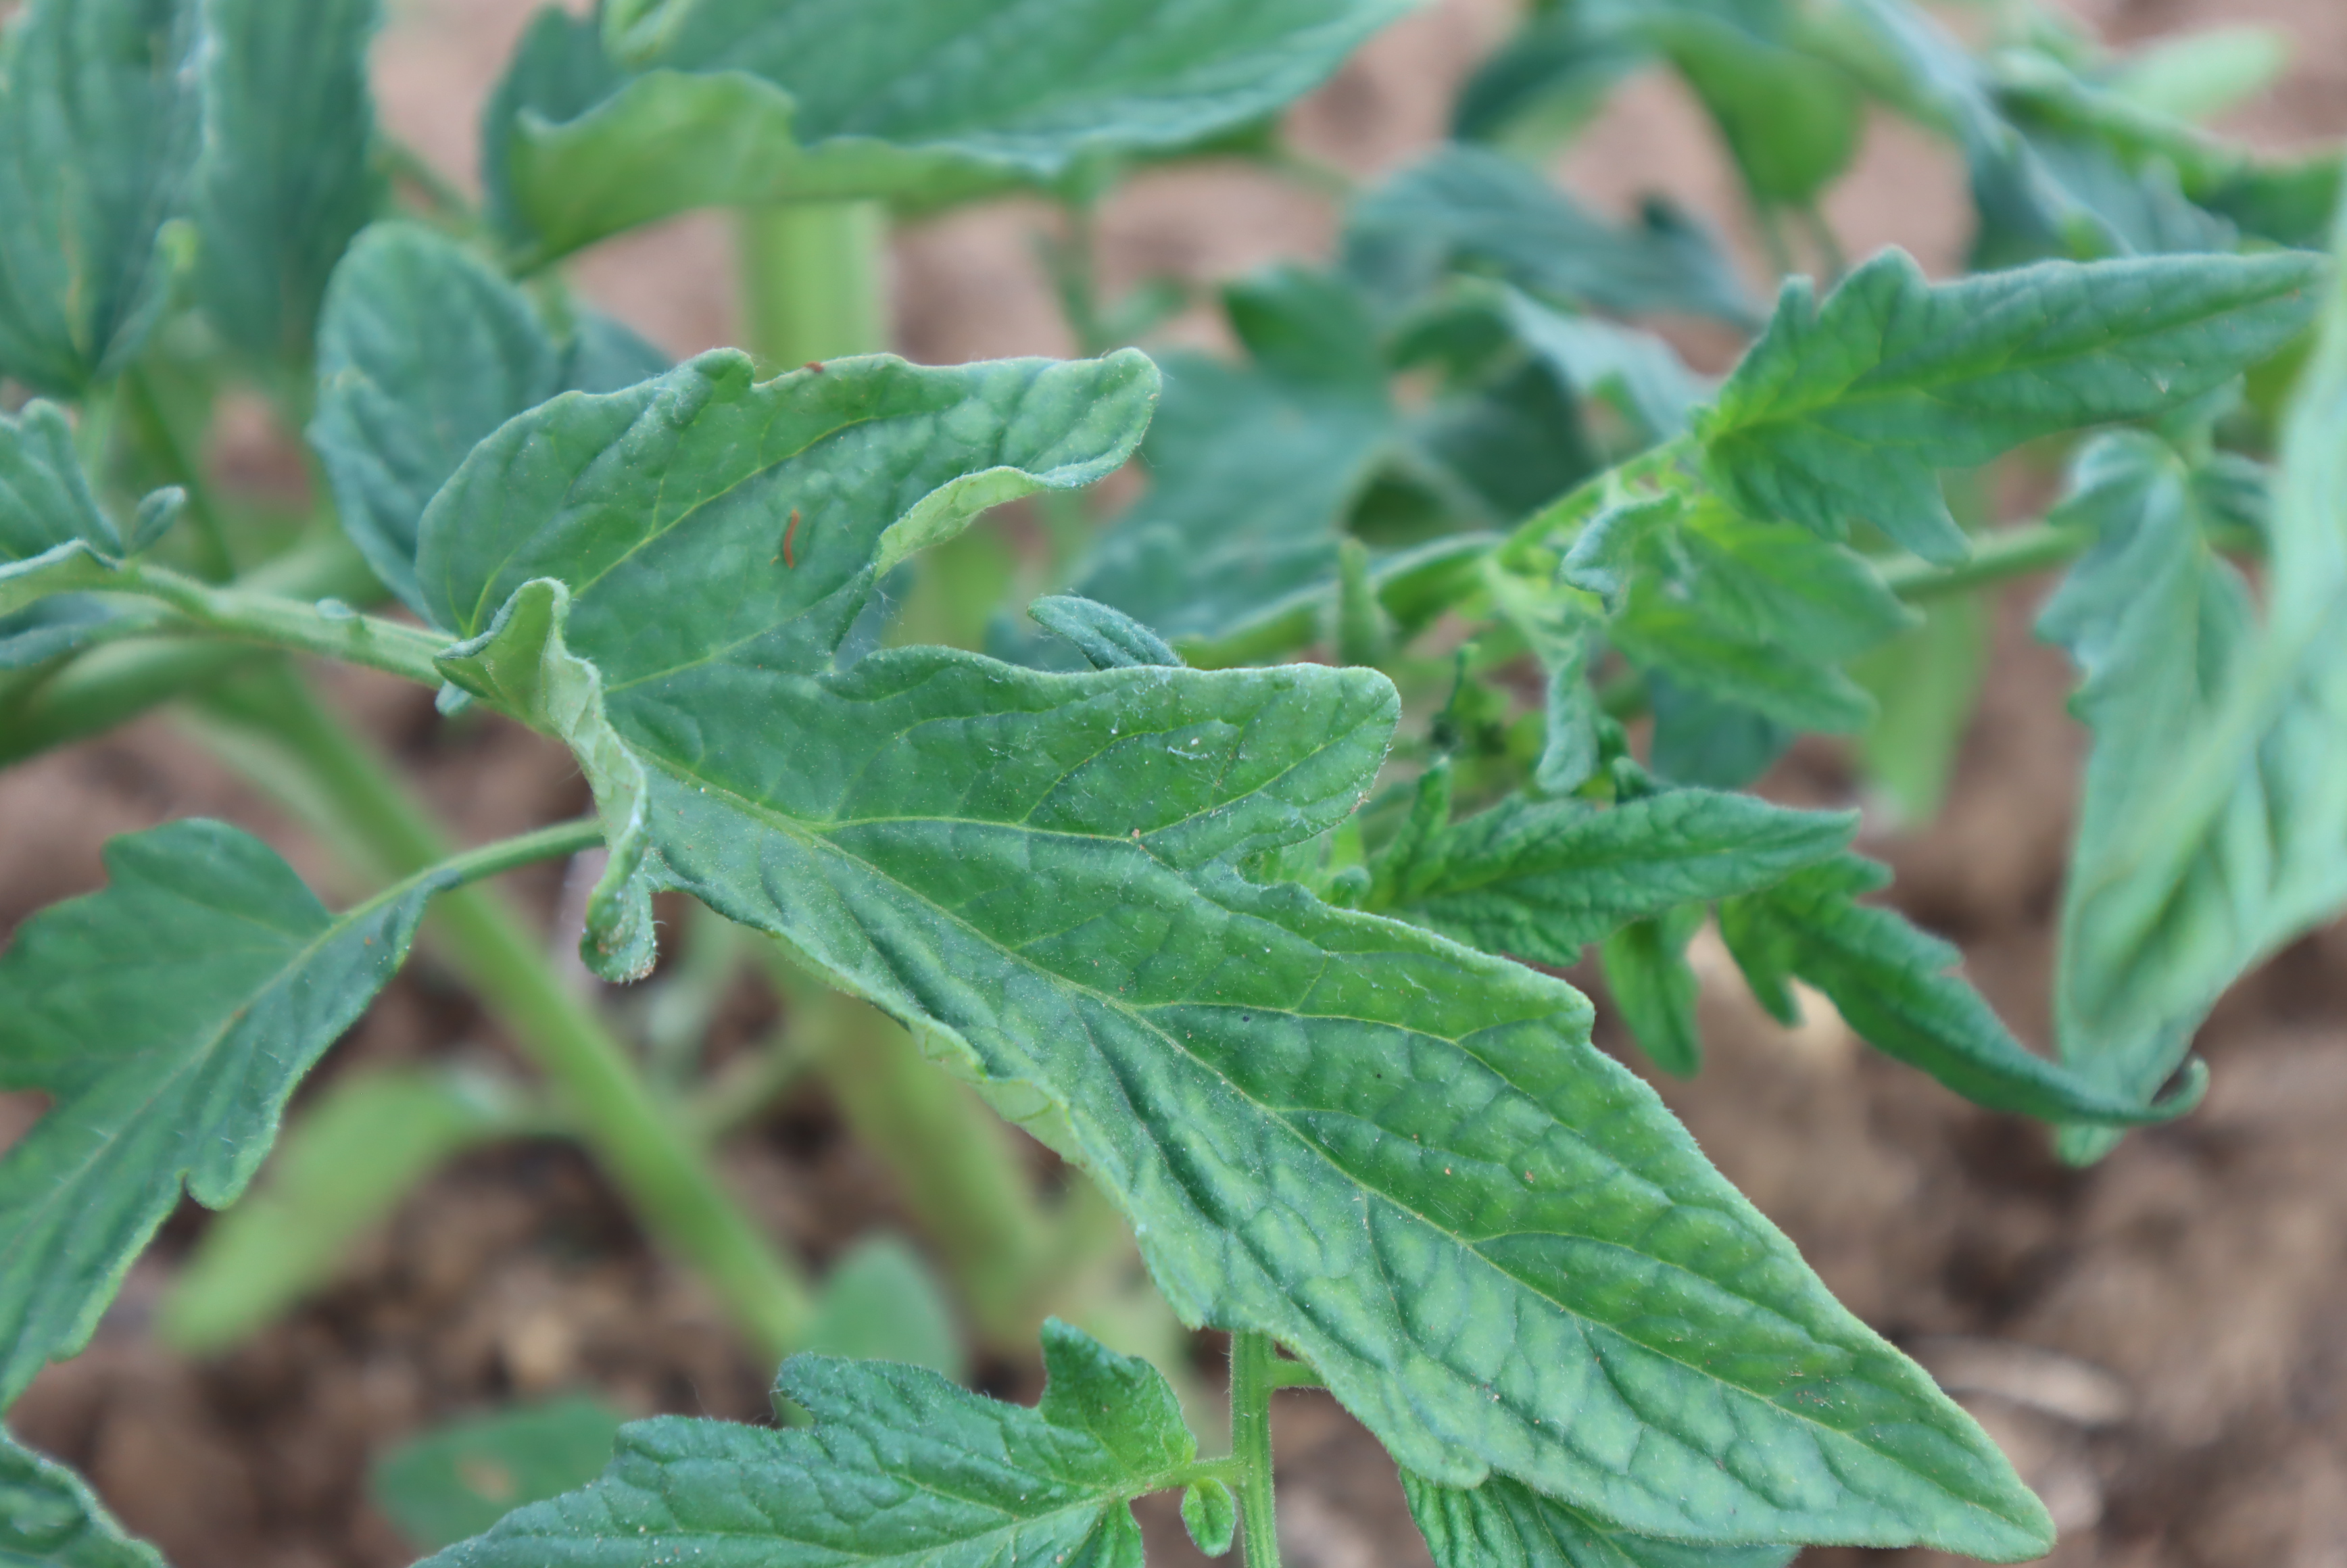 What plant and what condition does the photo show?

tomato, healthy
